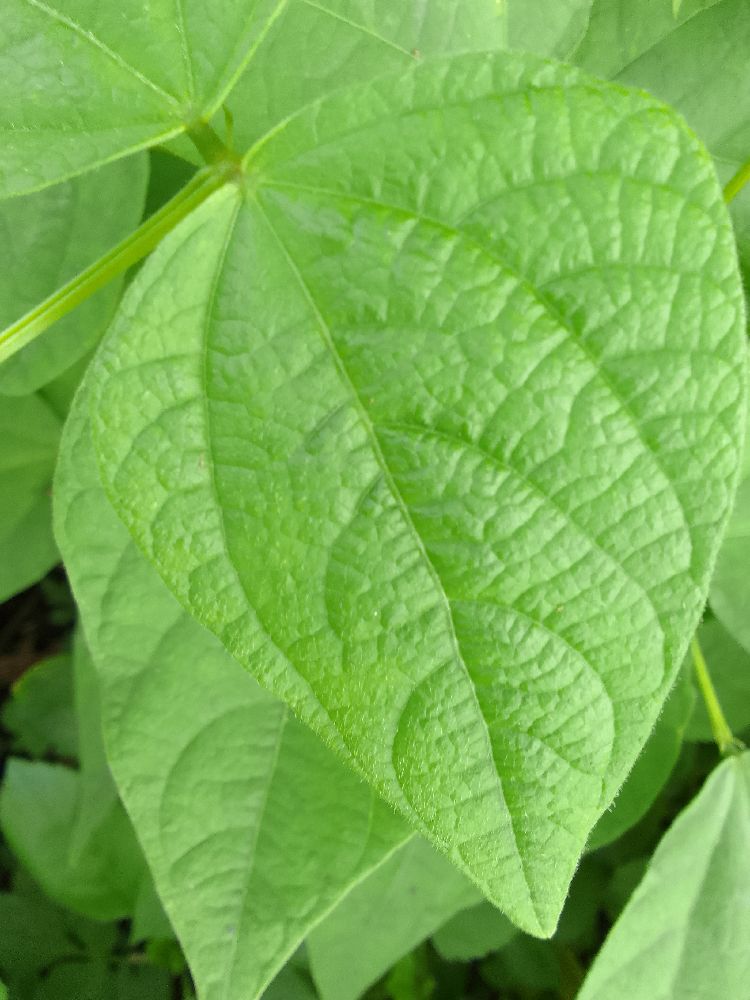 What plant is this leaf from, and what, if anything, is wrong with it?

common bean, healthy
